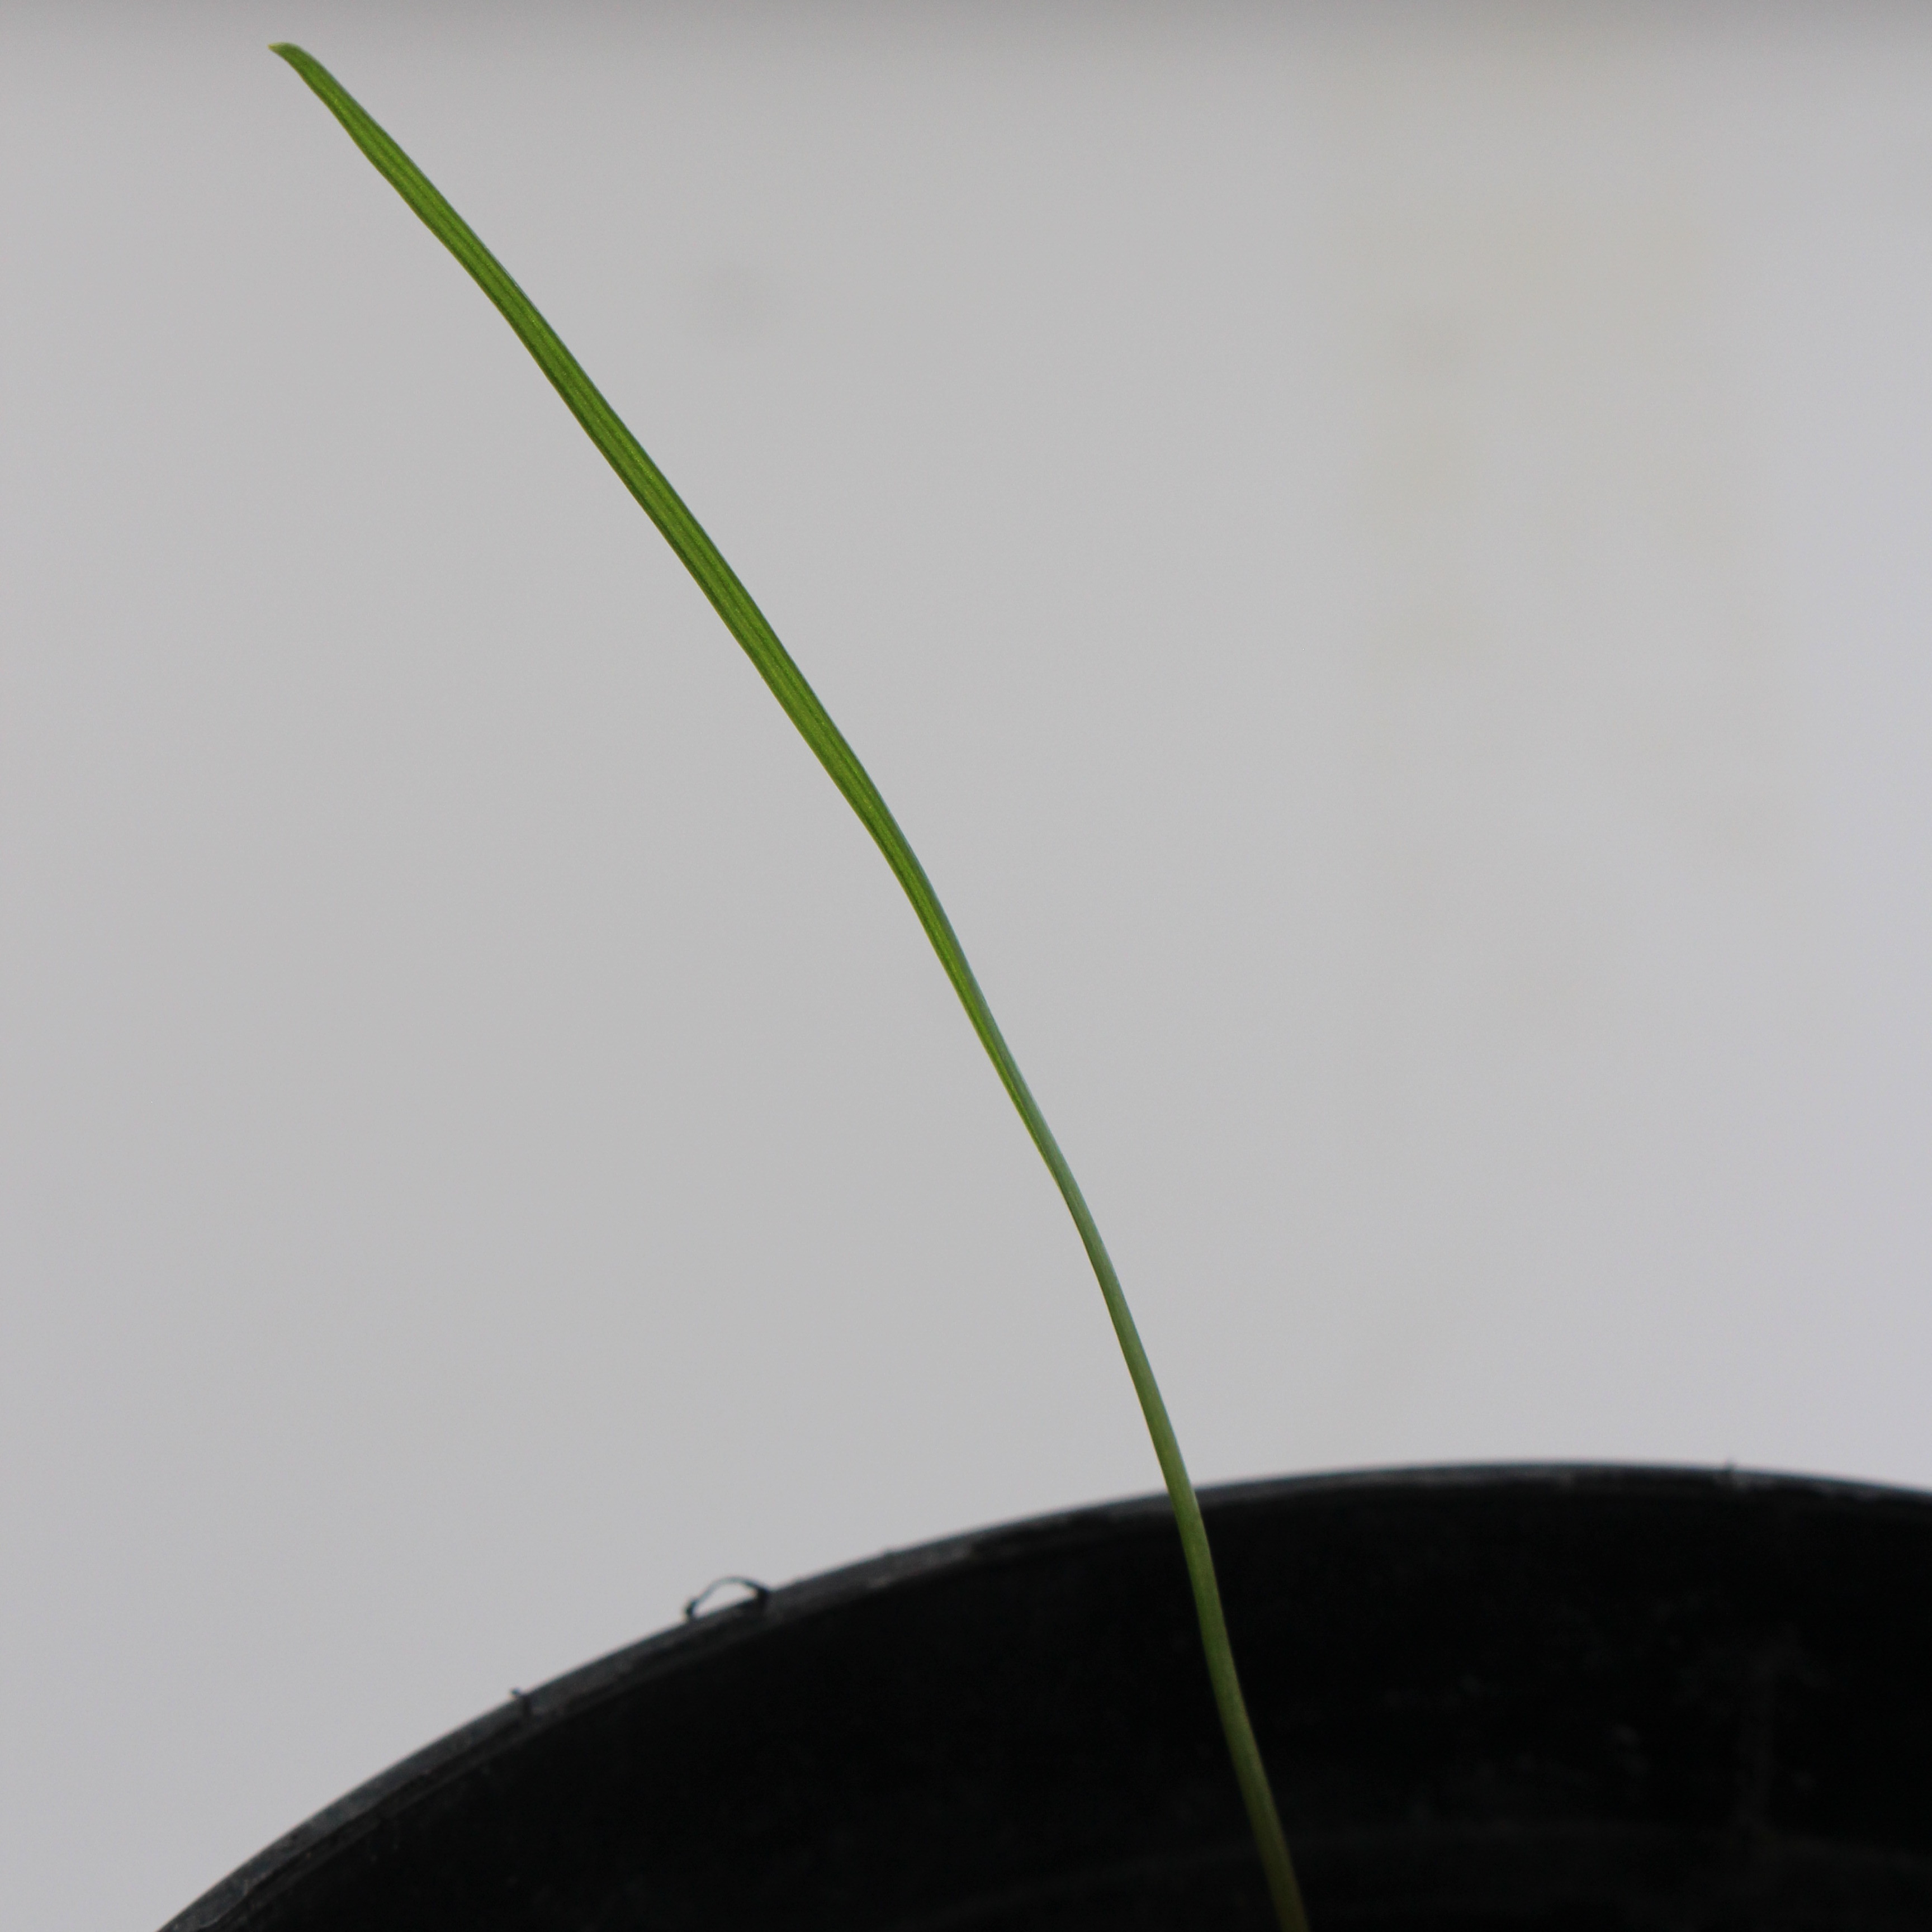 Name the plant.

Lolium multiflorum
